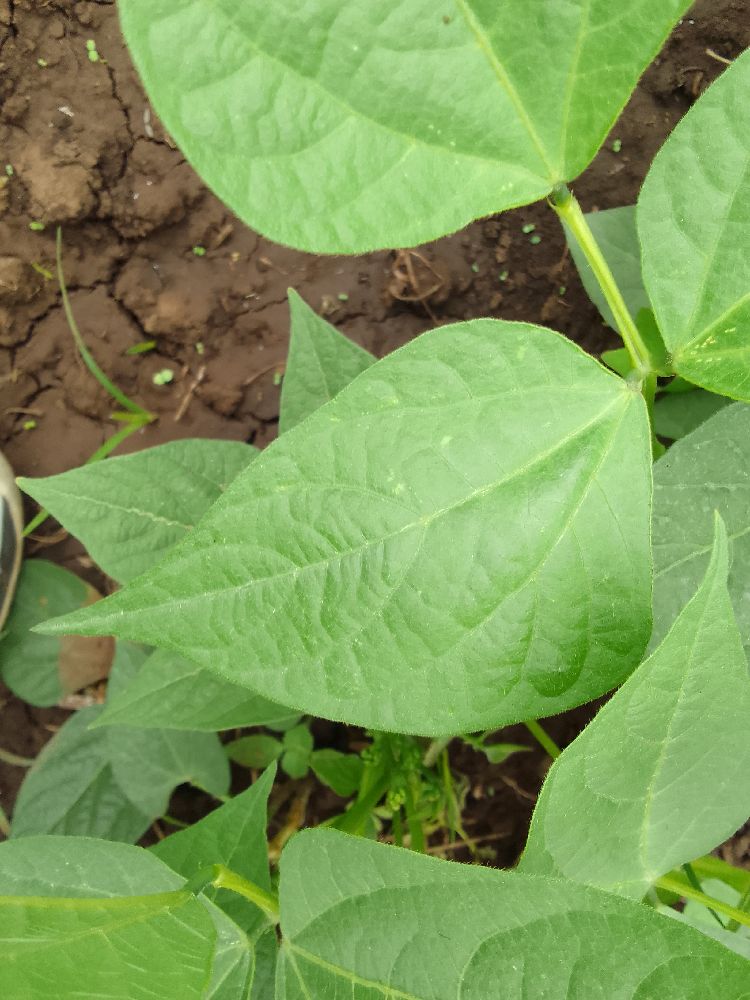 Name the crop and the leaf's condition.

common bean, healthy
